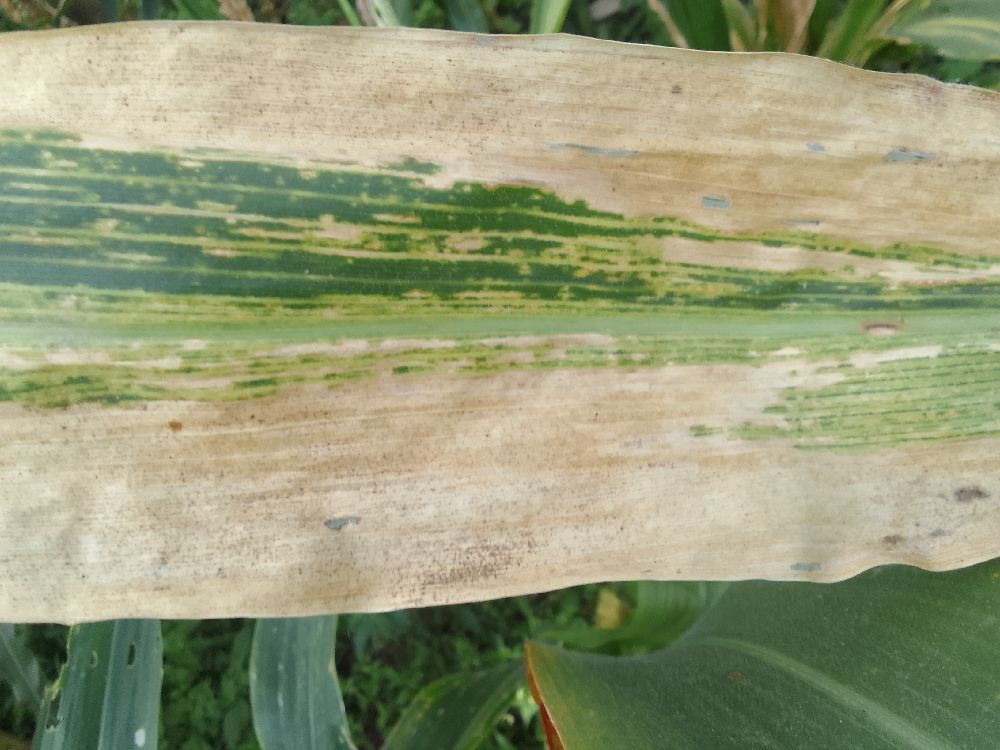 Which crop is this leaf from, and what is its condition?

maize, maize lethal necrosis
